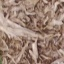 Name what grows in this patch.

grass
